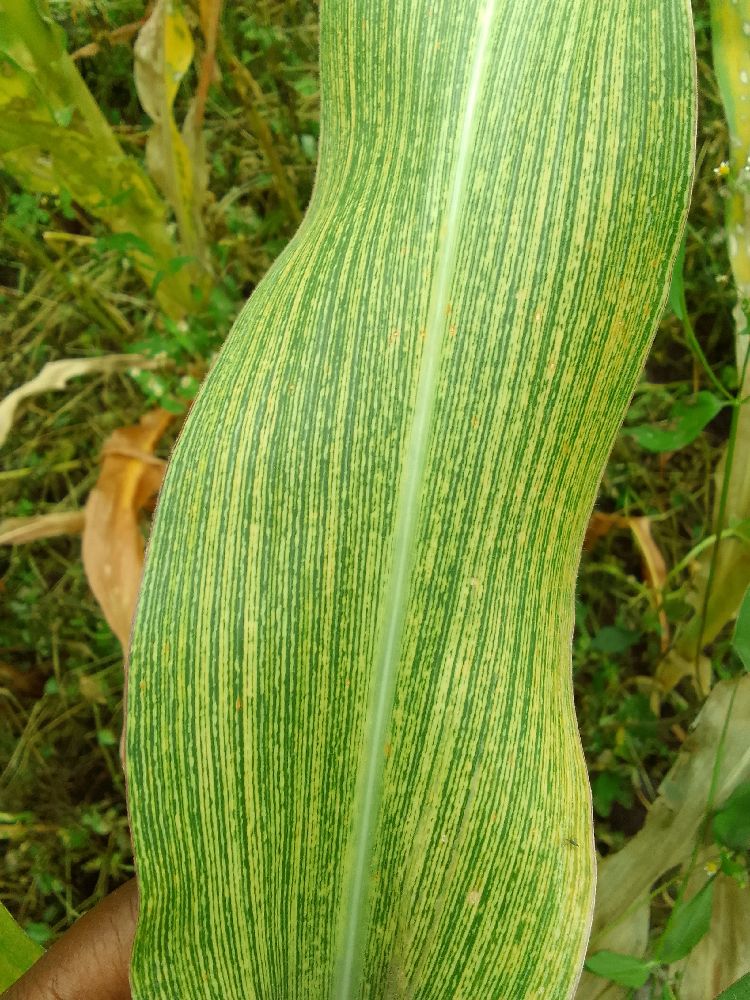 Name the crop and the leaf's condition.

maize, maize streak virus
